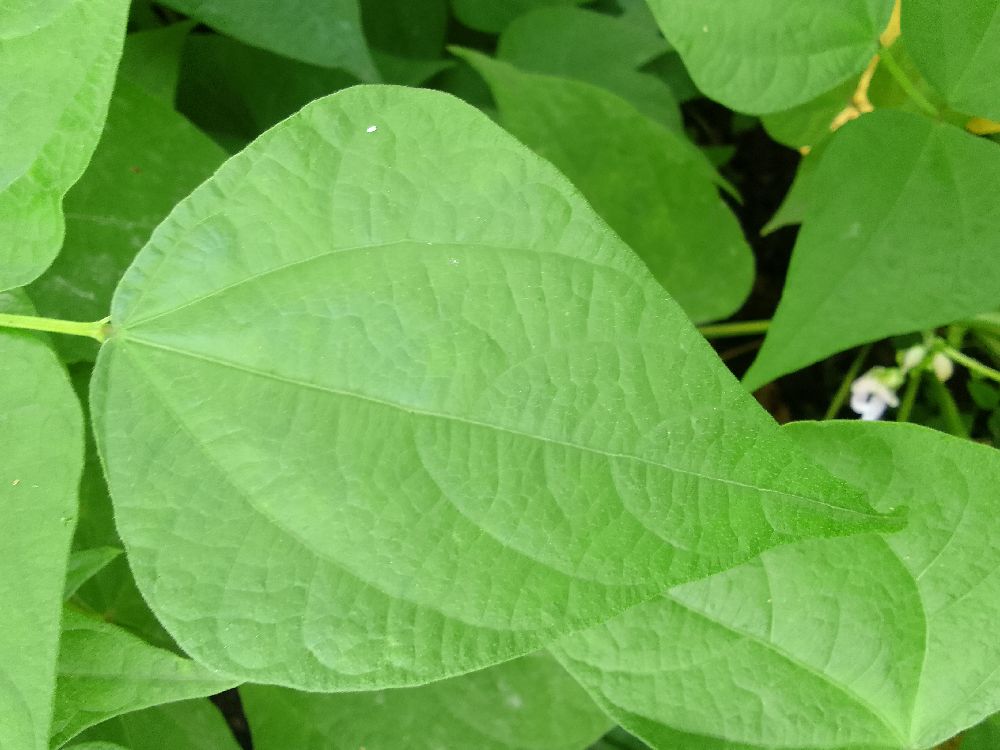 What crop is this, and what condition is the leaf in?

common bean, healthy
